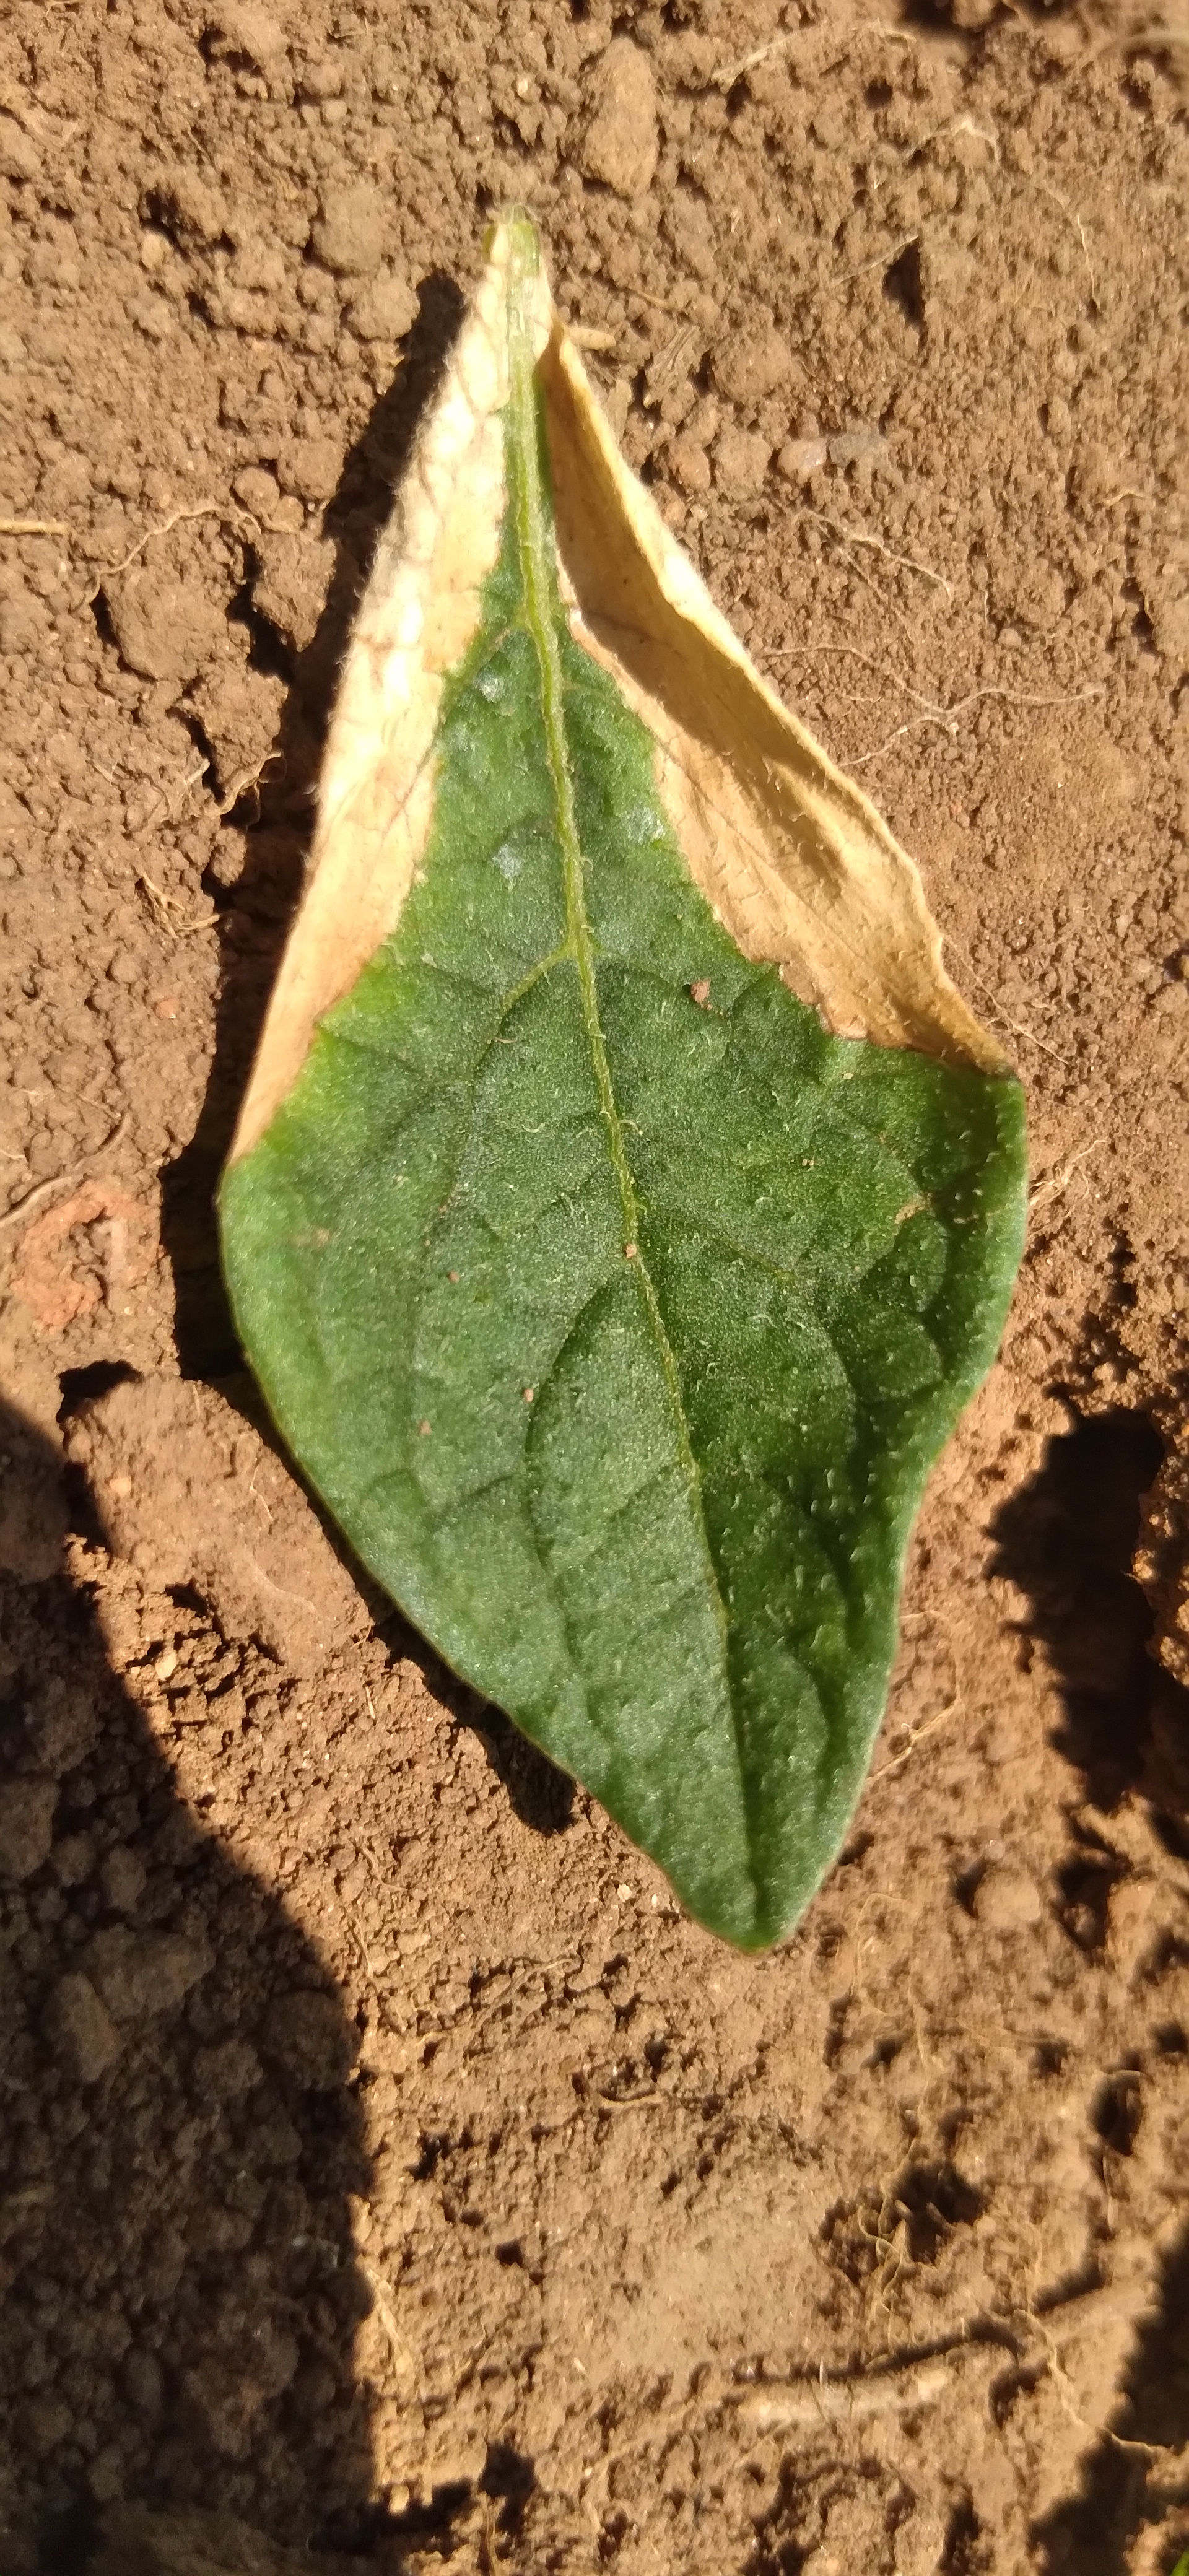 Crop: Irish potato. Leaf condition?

early blight
